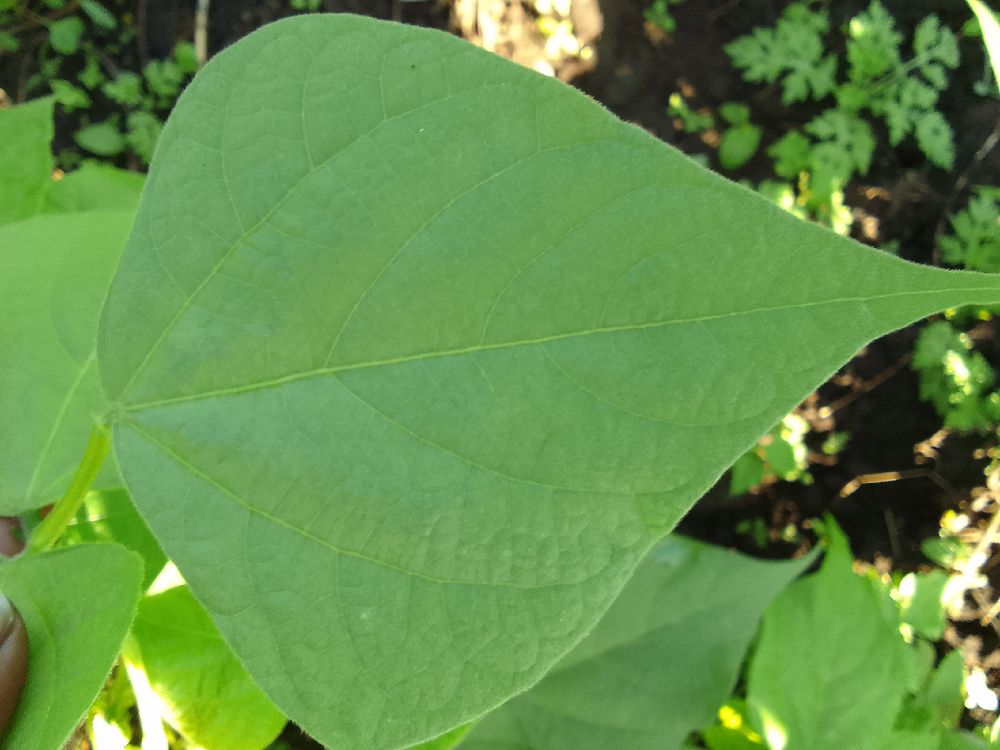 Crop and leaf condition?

common bean, healthy
